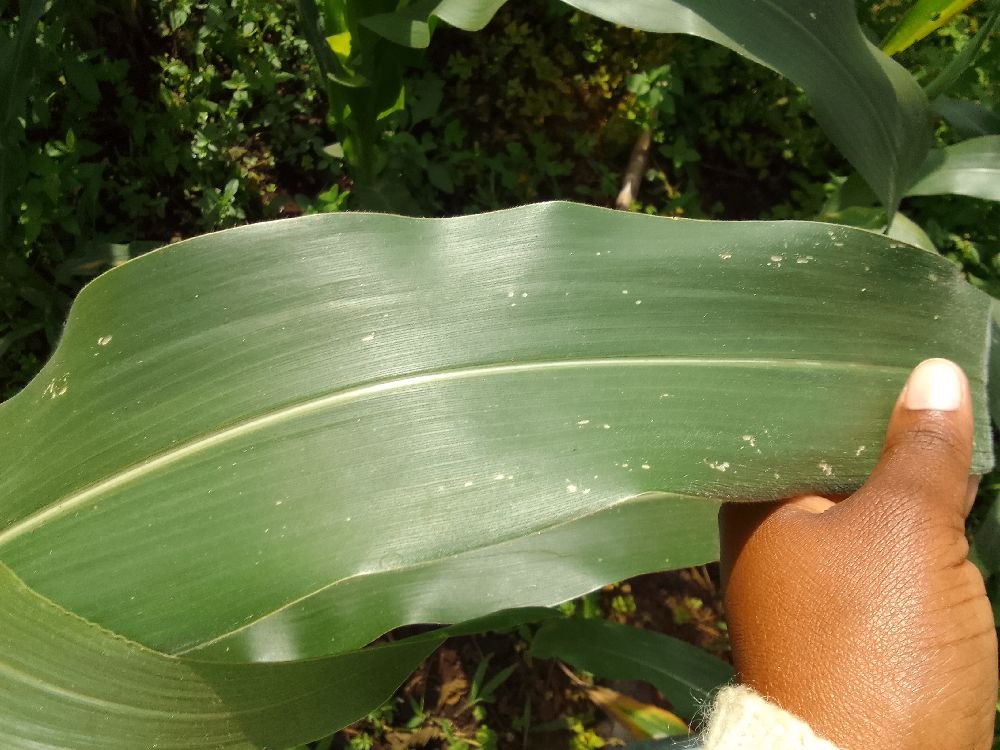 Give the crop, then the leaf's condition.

maize, healthy
